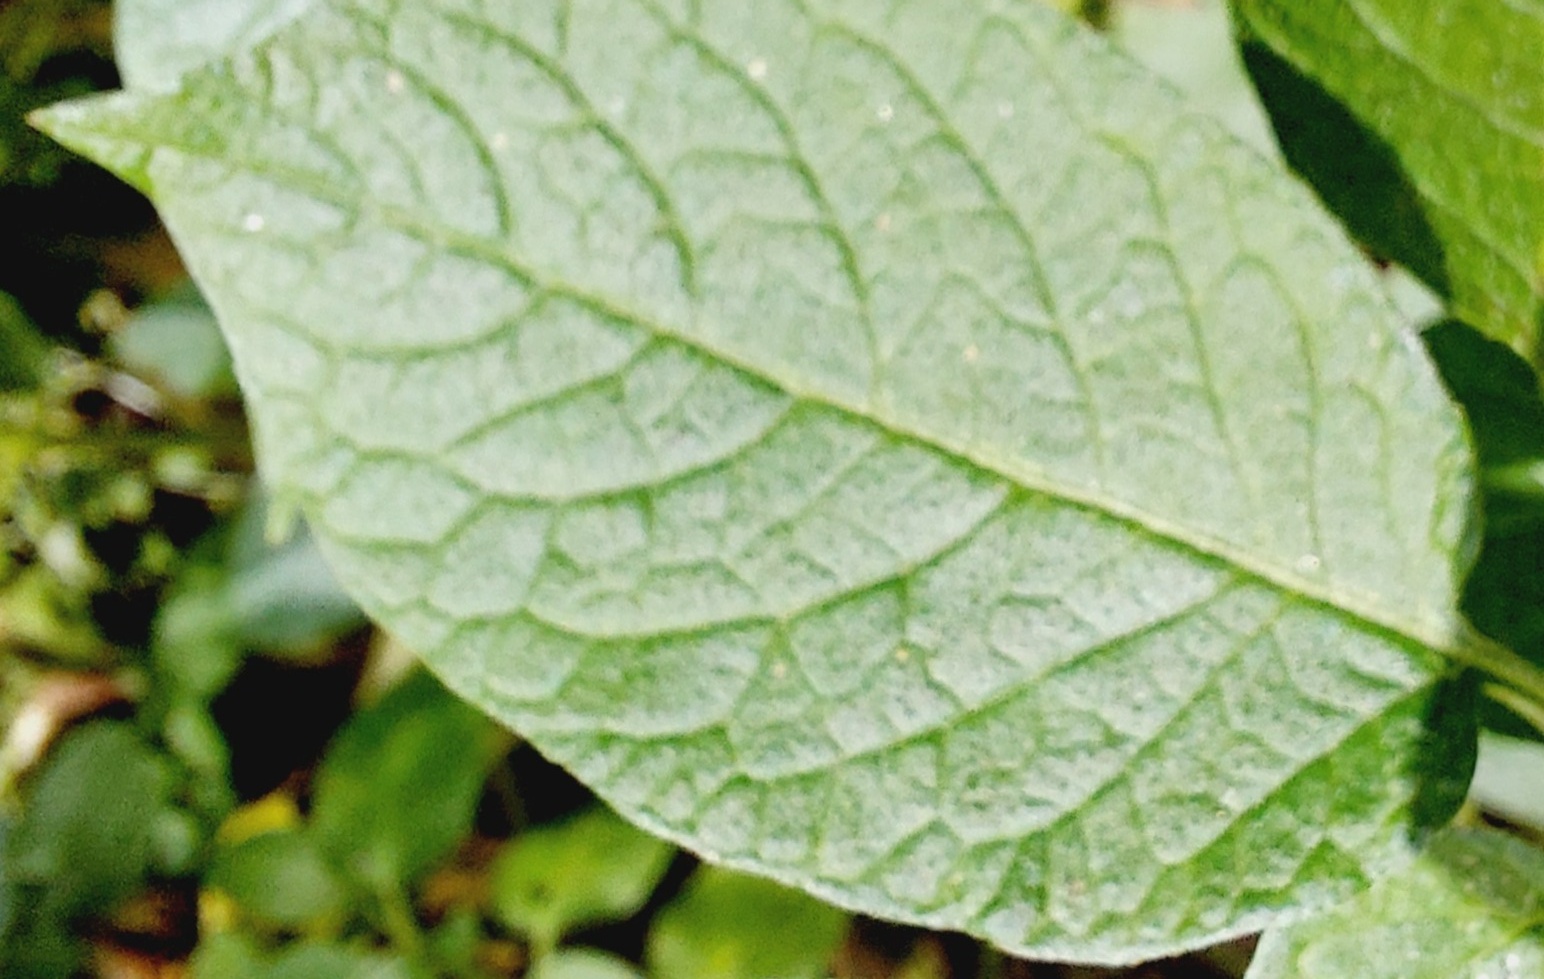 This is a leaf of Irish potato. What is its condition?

healthy
